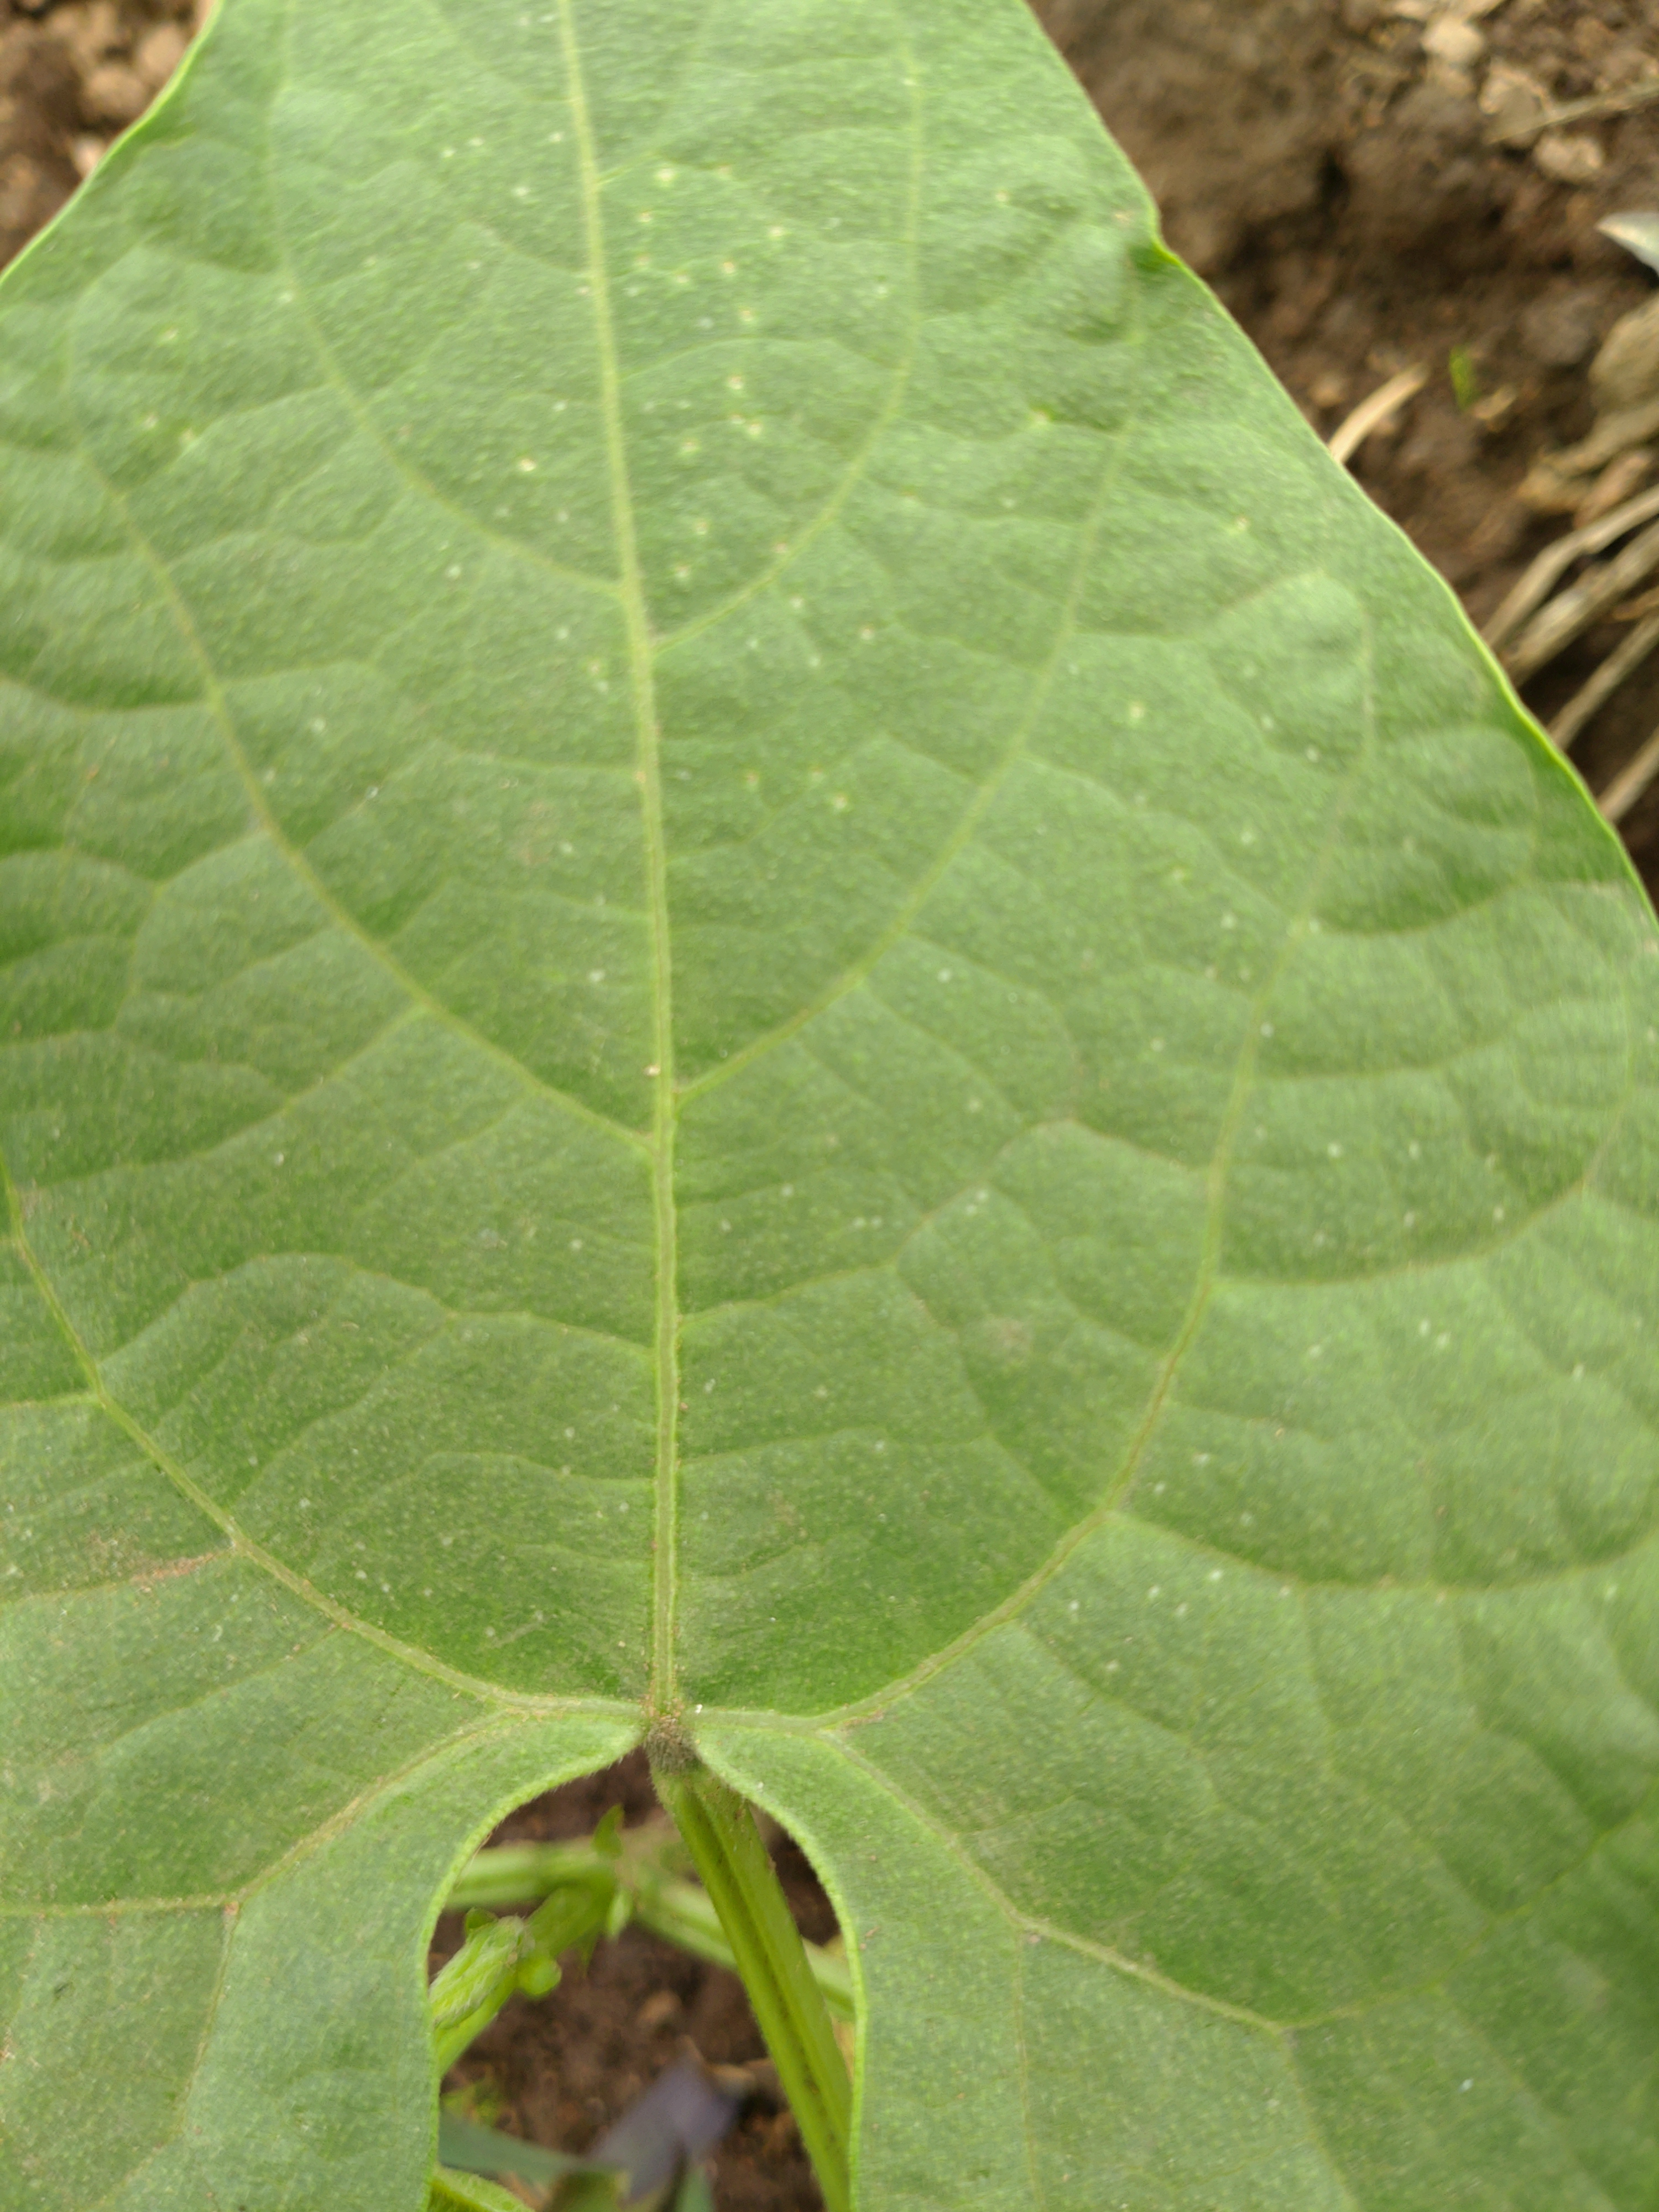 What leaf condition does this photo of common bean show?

healthy
